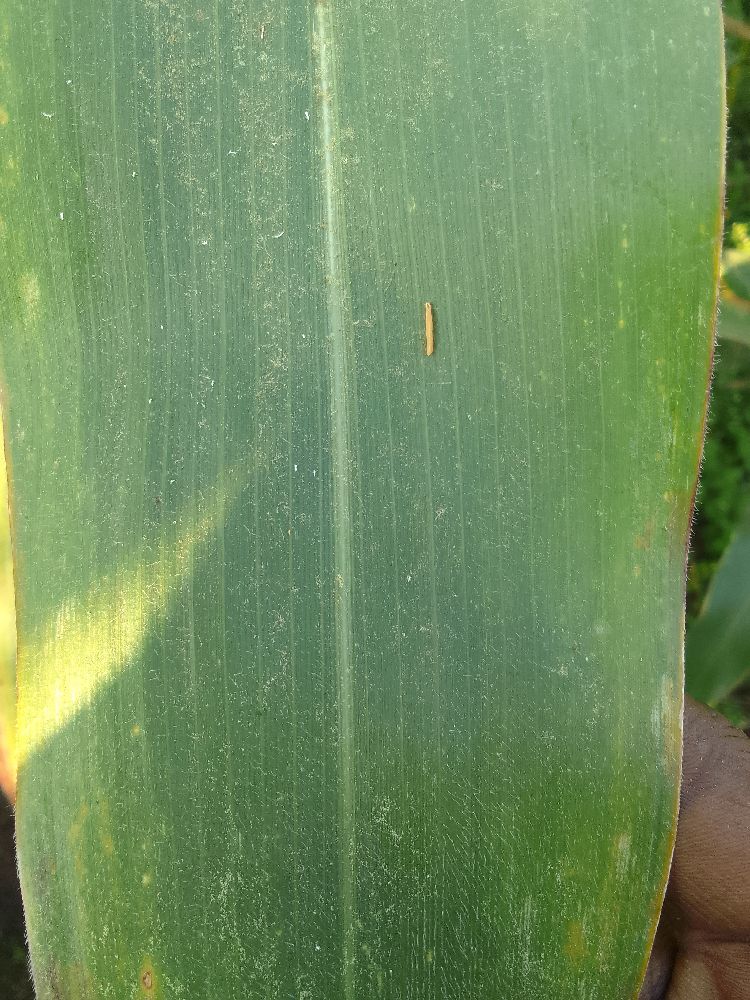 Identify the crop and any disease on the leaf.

maize, healthy
